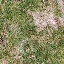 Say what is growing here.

grass
